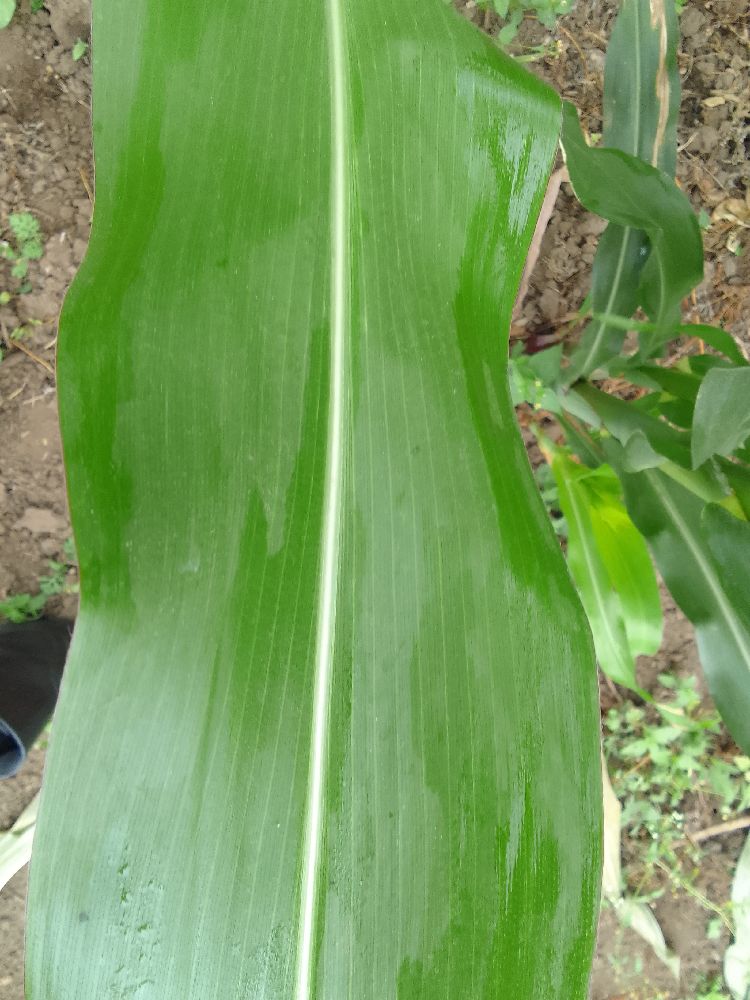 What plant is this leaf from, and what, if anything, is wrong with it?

maize, healthy
